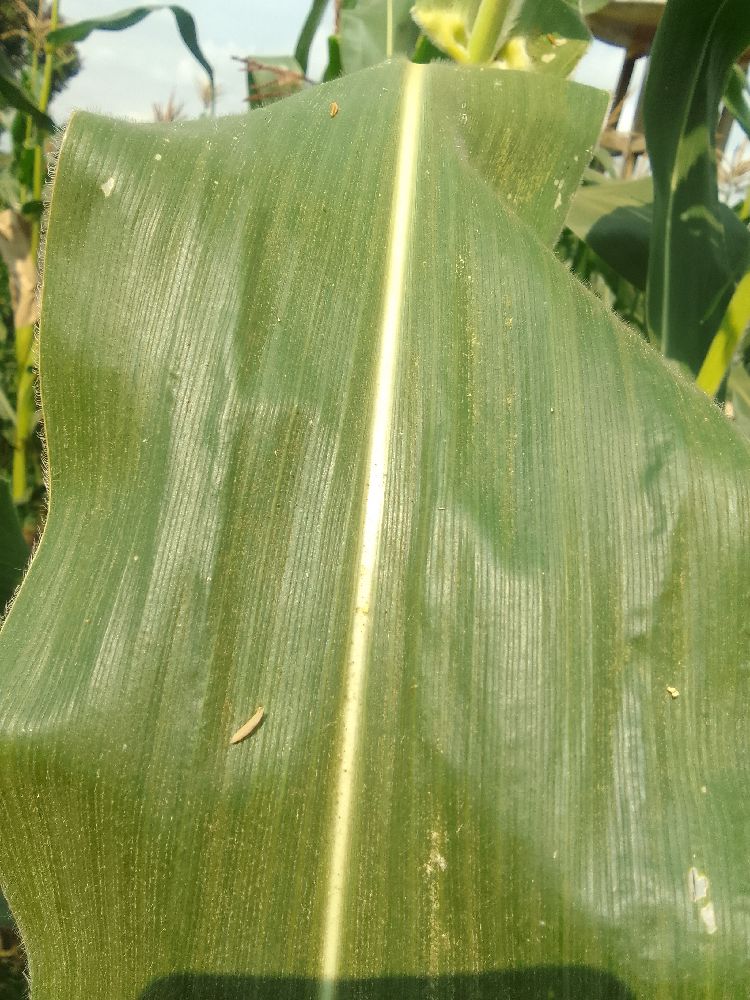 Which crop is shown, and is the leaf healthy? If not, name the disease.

maize, healthy
